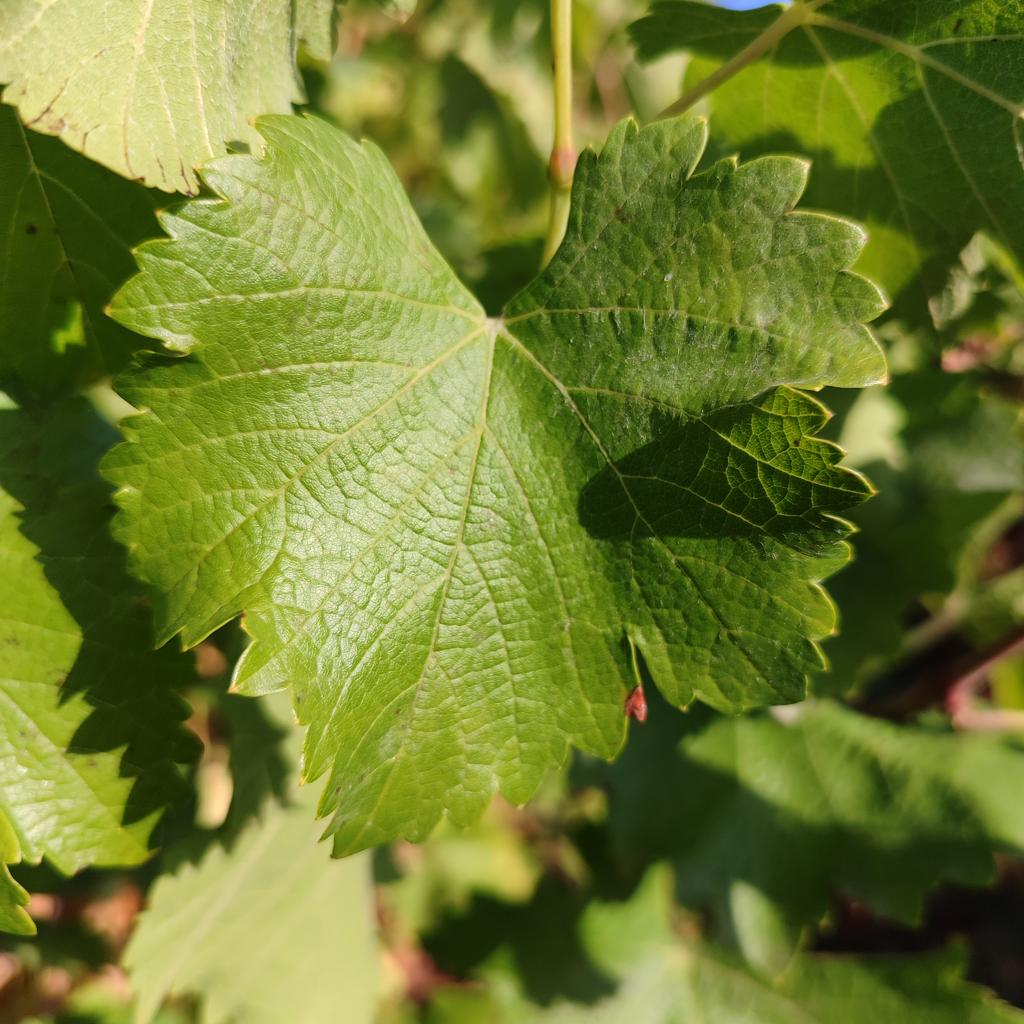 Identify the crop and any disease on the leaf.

grapevine, powdery mildew
